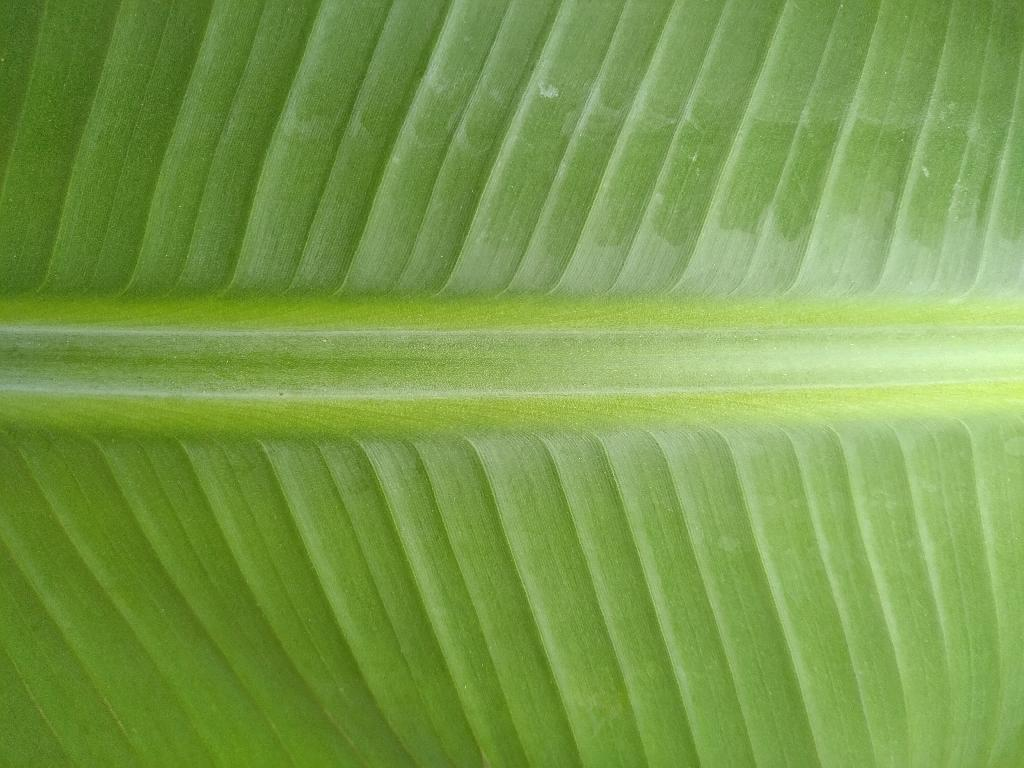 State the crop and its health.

banana, healthy
